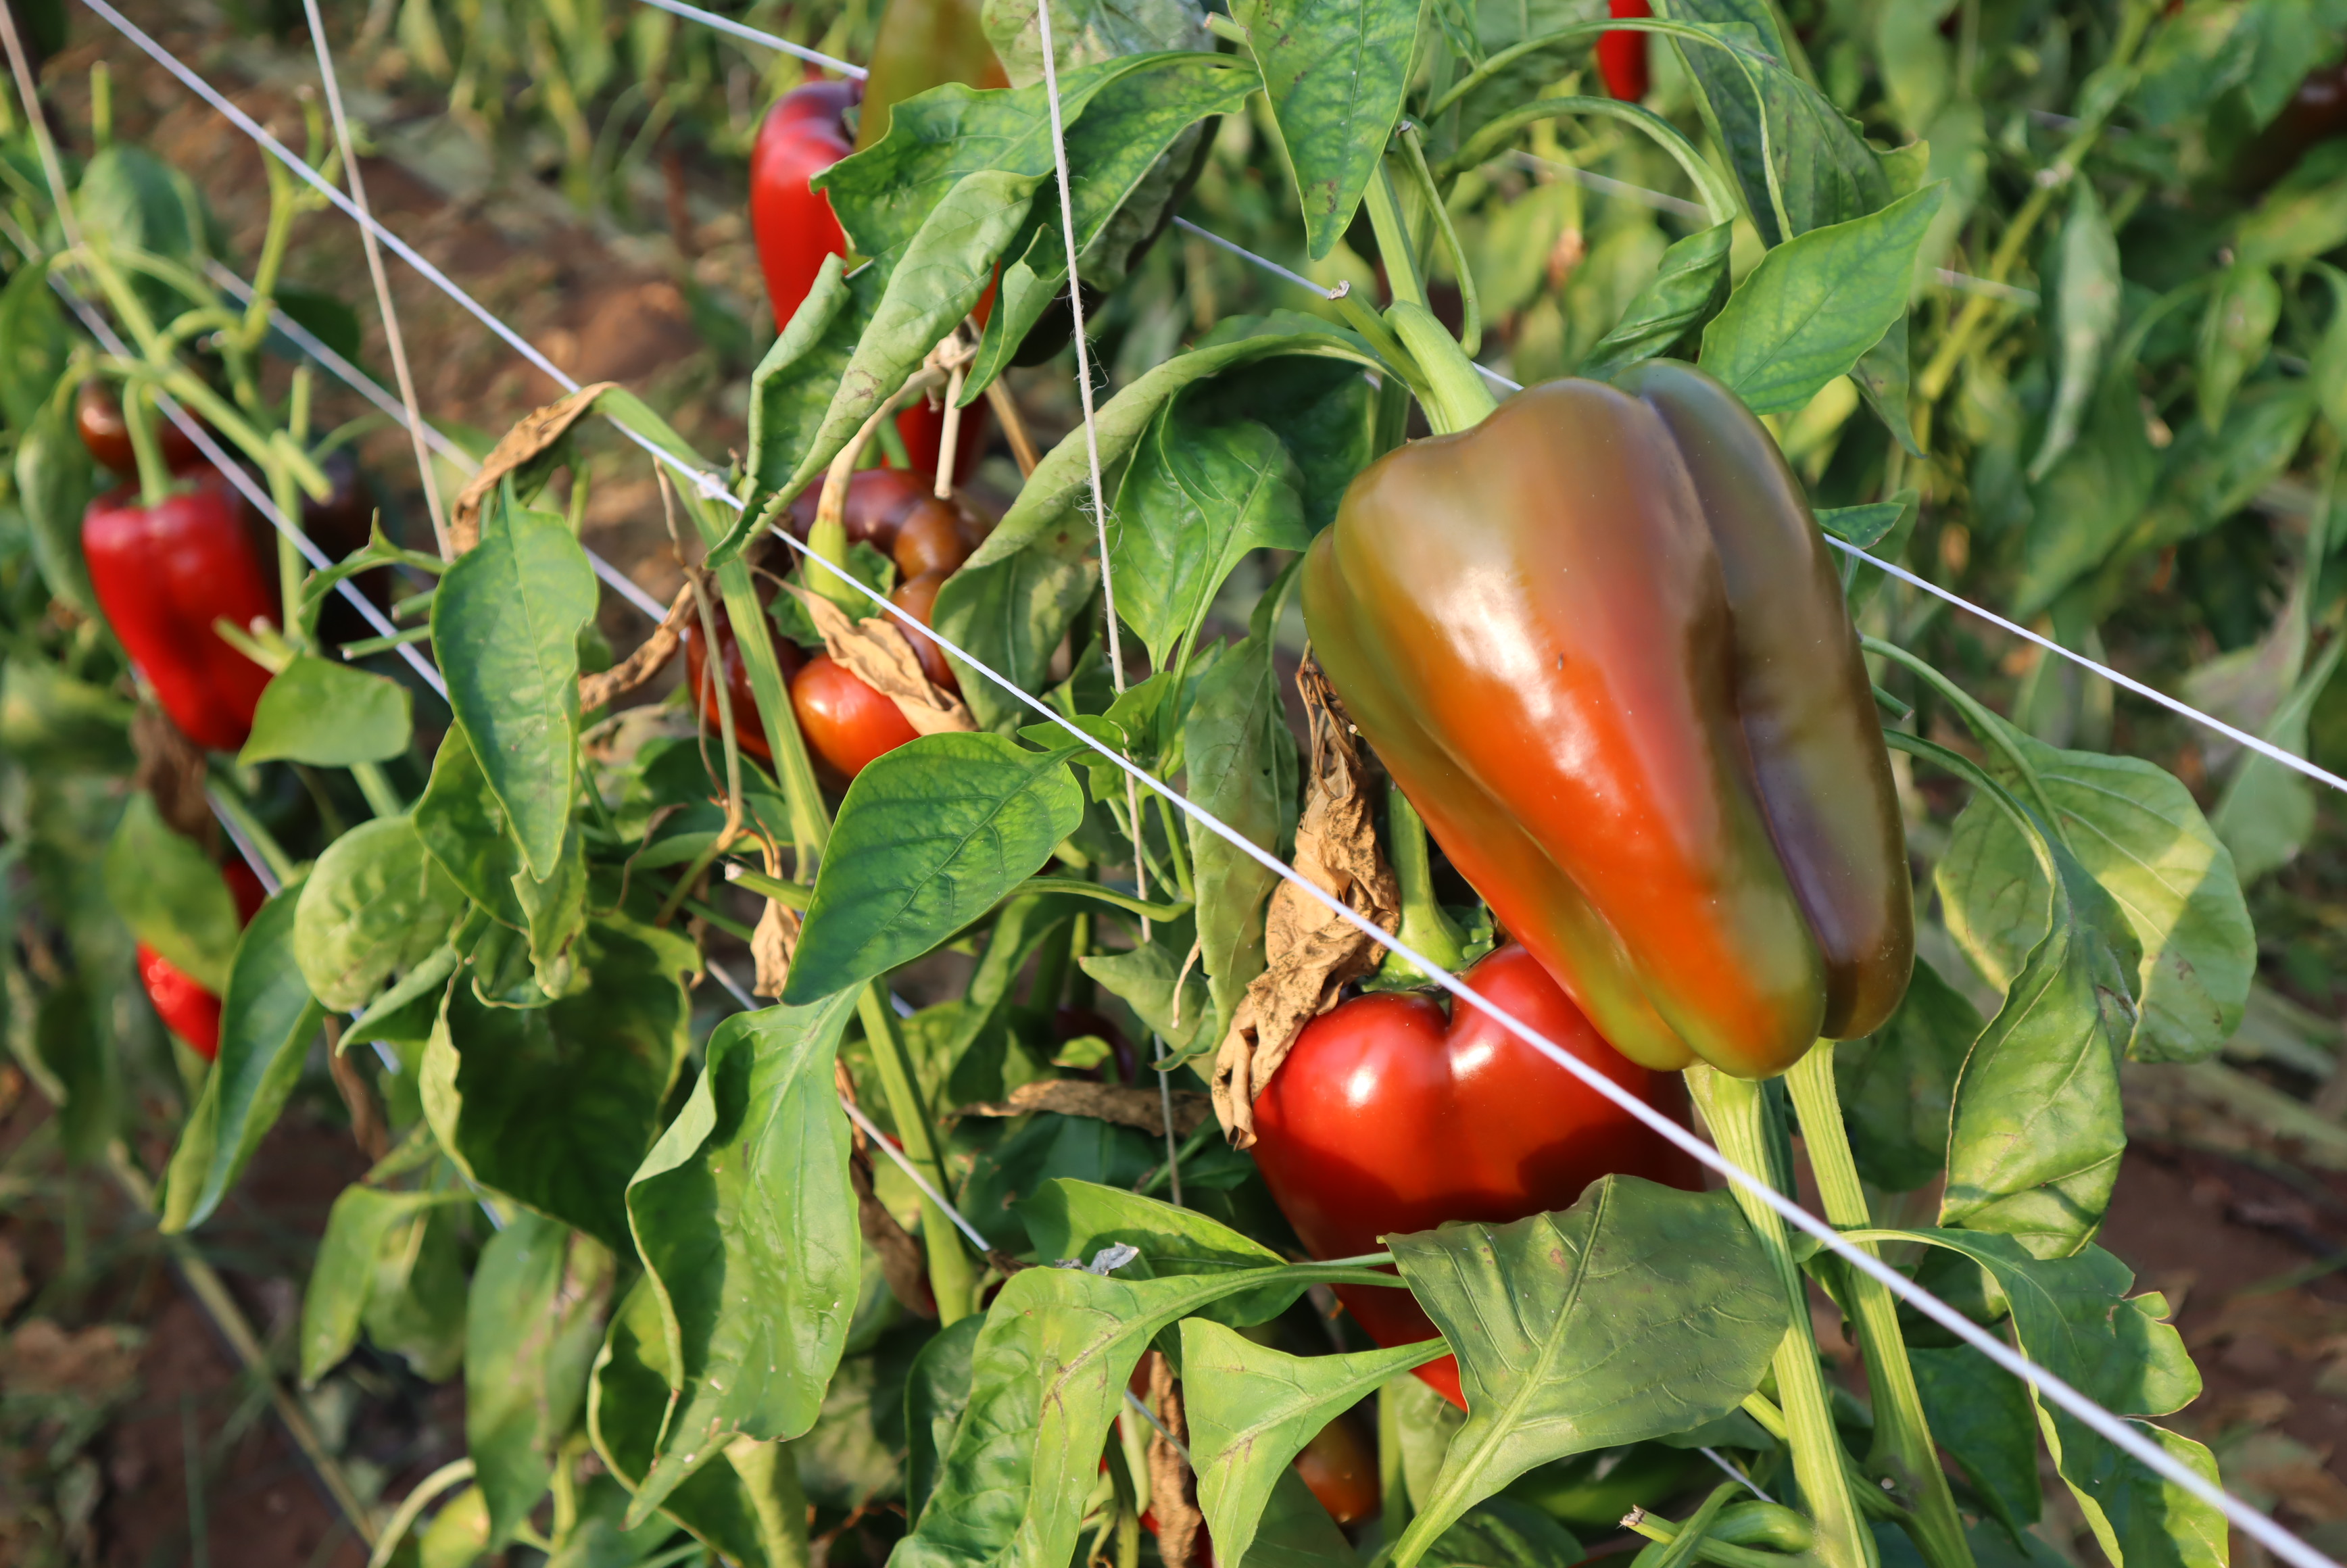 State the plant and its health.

bell pepper, downy mildew, thrips
